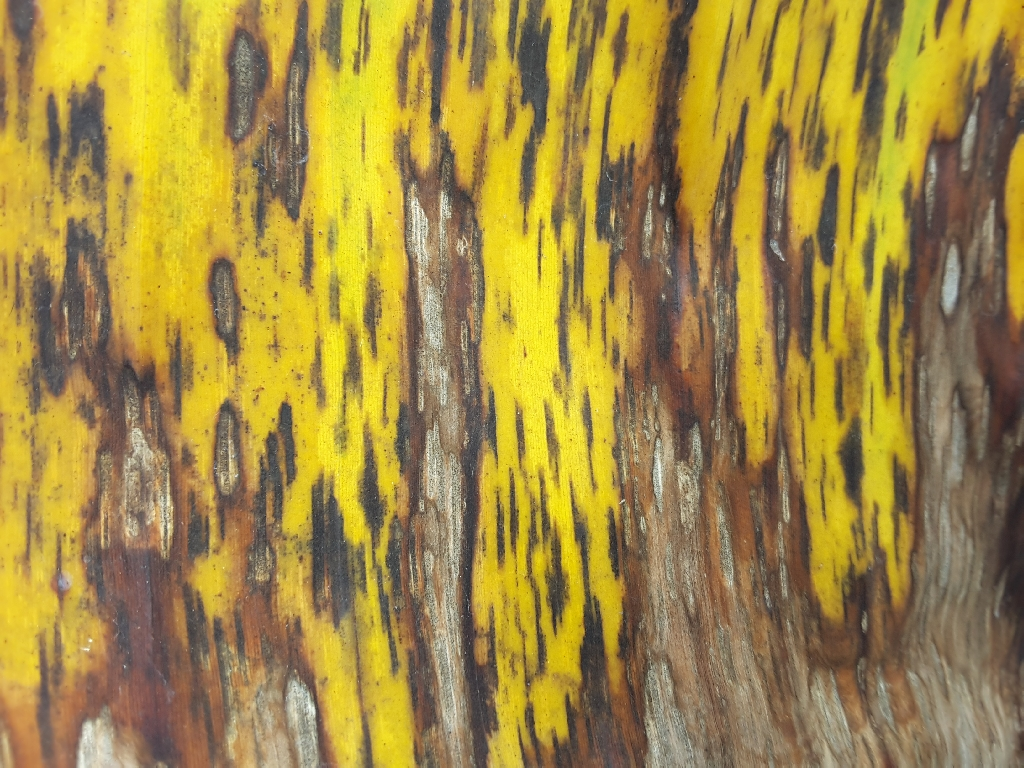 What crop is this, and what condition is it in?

banana, black sigatoka
